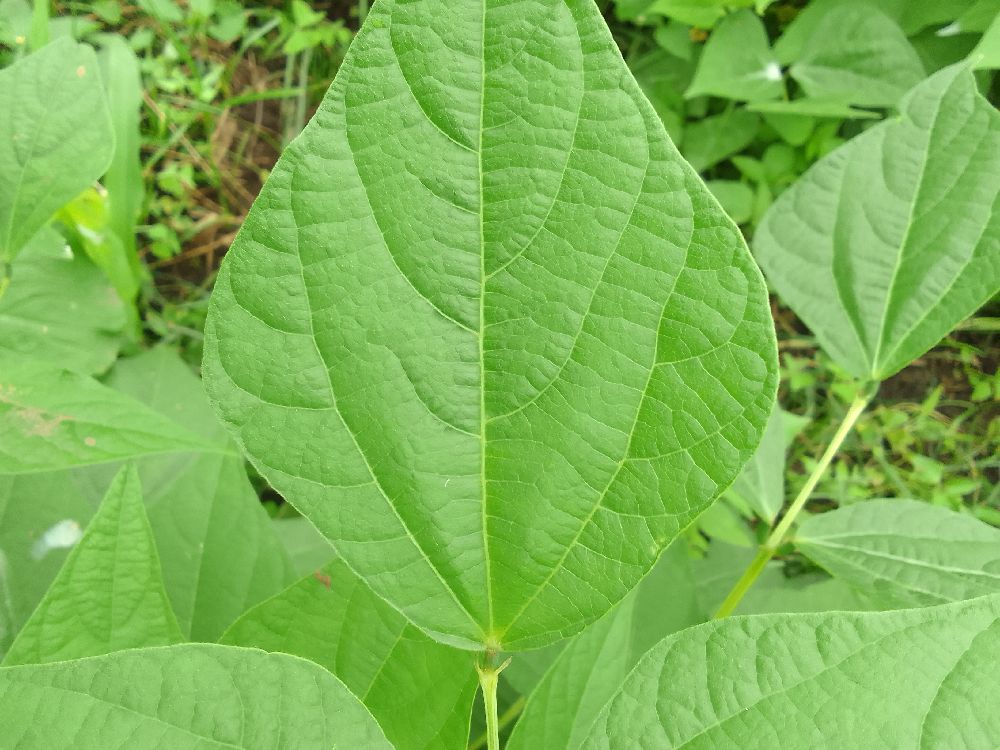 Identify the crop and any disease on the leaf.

common bean, healthy
